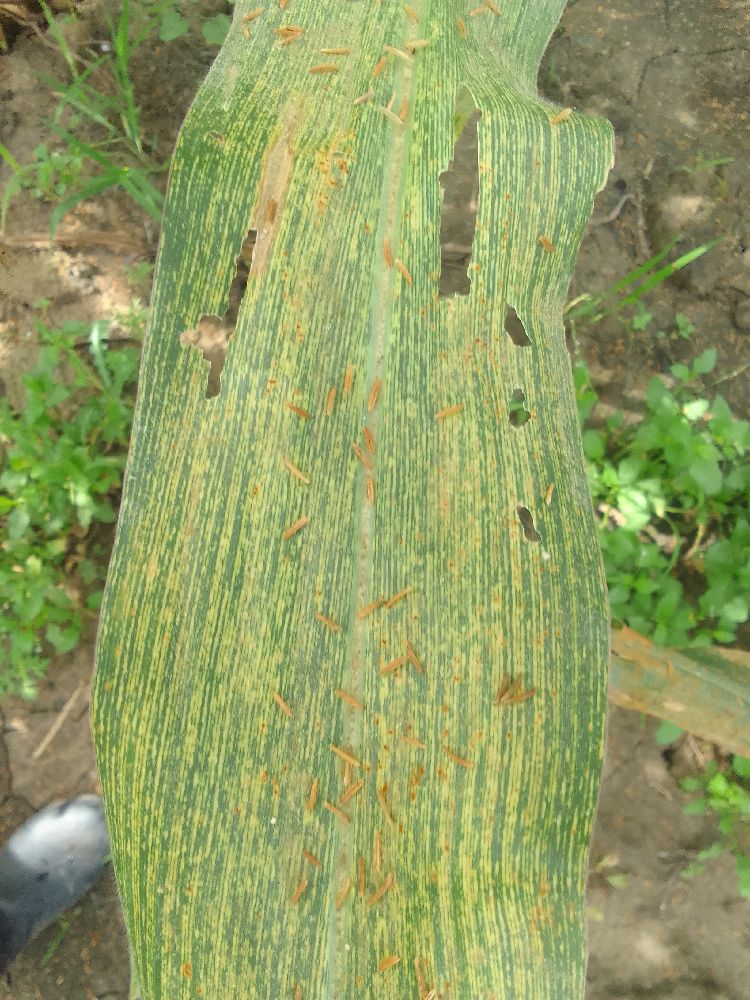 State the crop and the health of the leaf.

maize, maize streak virus
